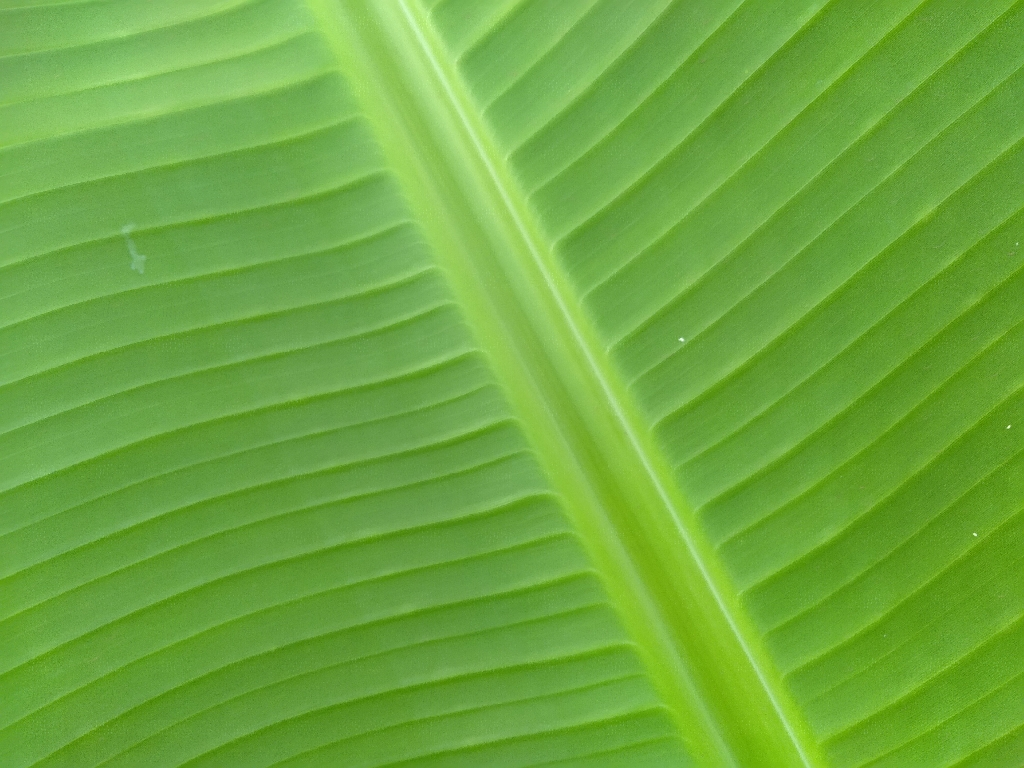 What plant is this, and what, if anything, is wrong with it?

banana, healthy
